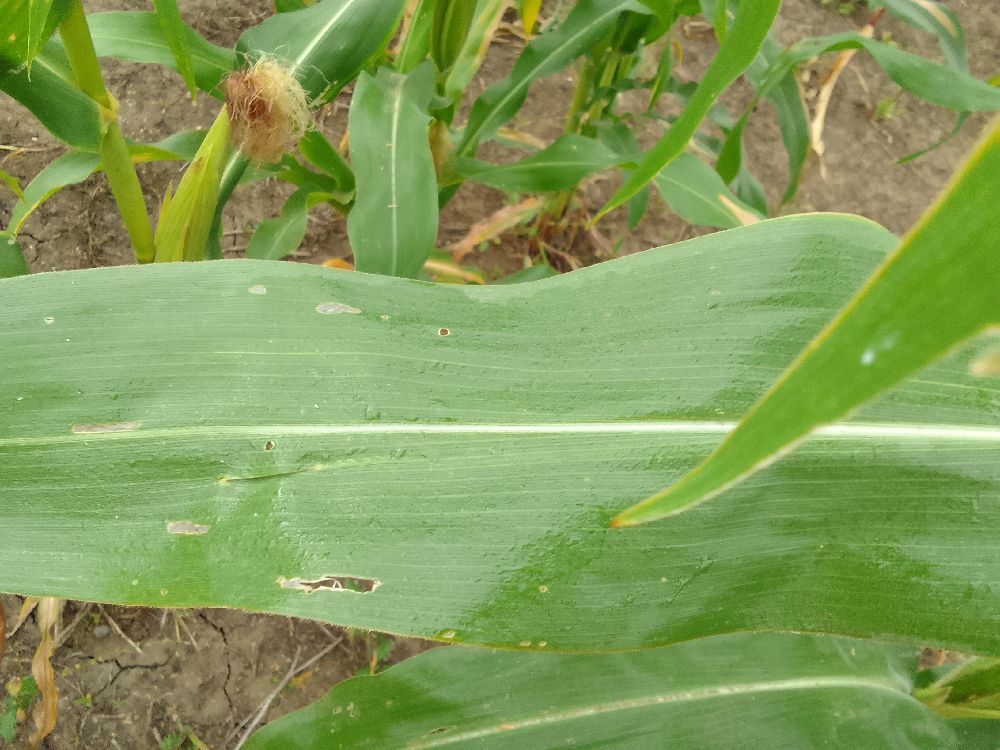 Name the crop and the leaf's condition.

maize, healthy
